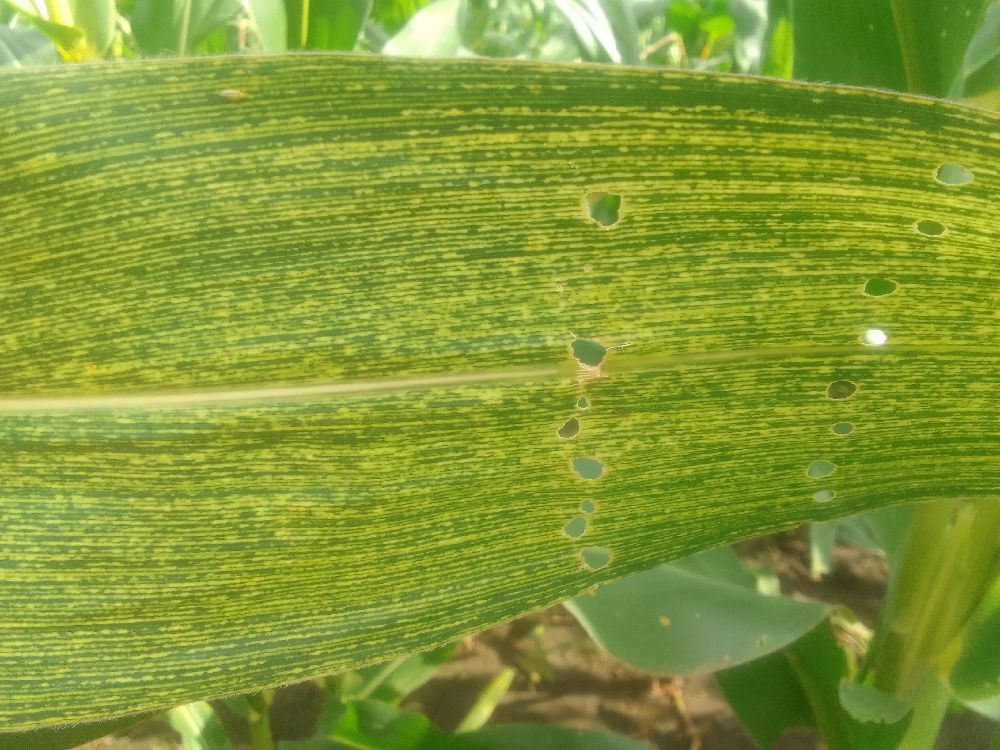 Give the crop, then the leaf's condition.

maize, maize streak virus
